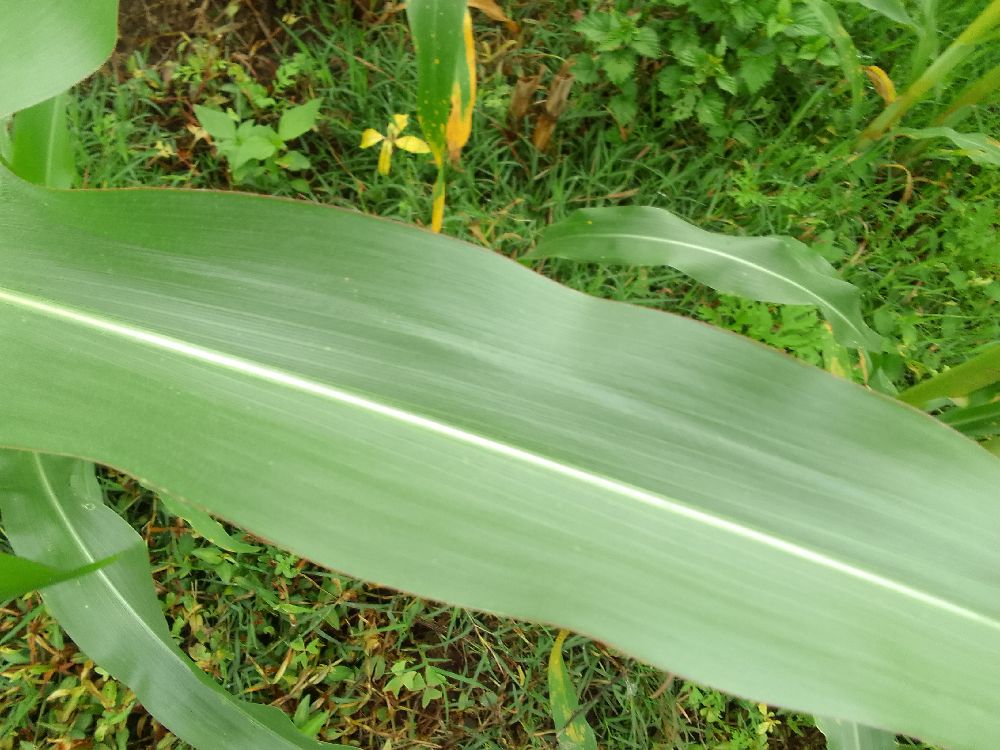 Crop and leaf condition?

maize, healthy
